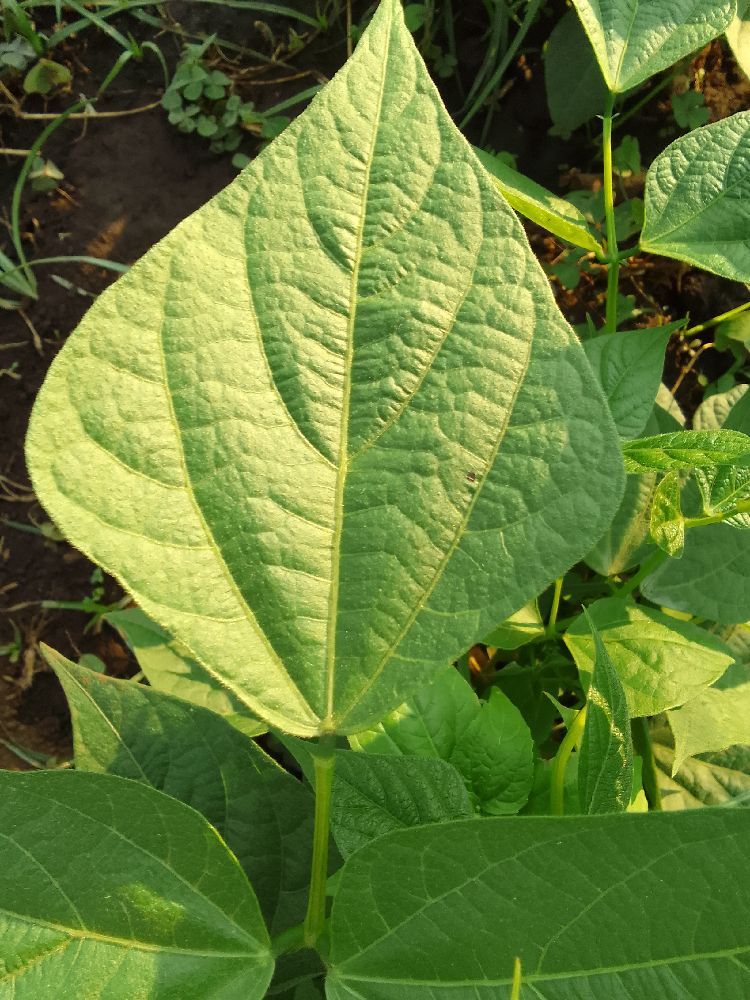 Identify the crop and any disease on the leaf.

common bean, healthy
